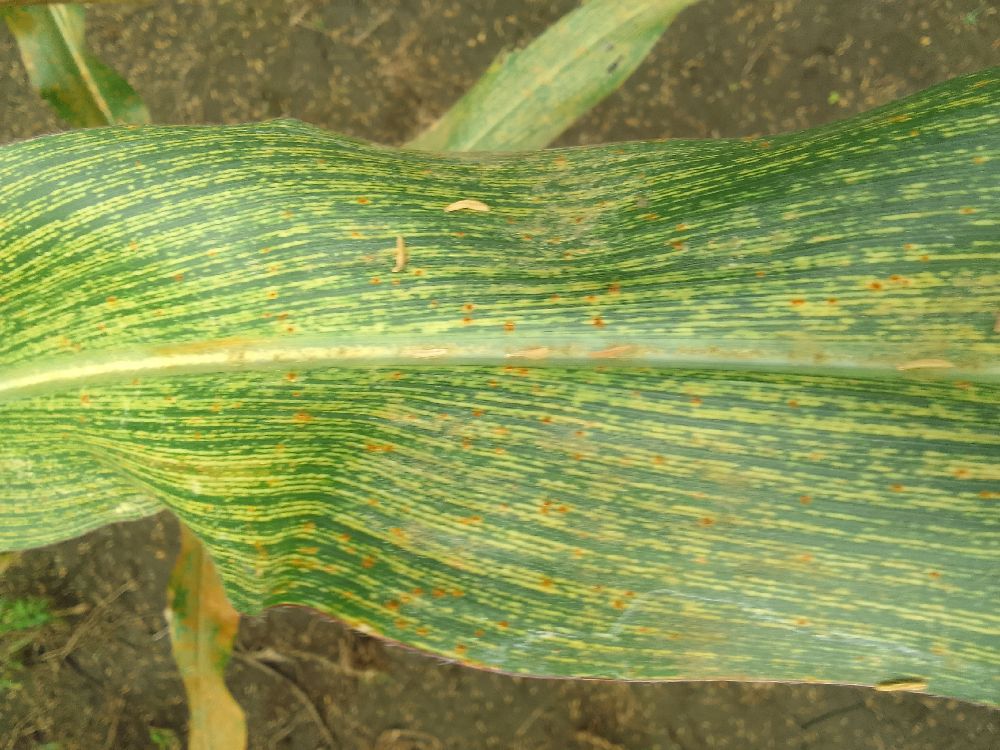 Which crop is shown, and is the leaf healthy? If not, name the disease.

maize, maize streak virus
